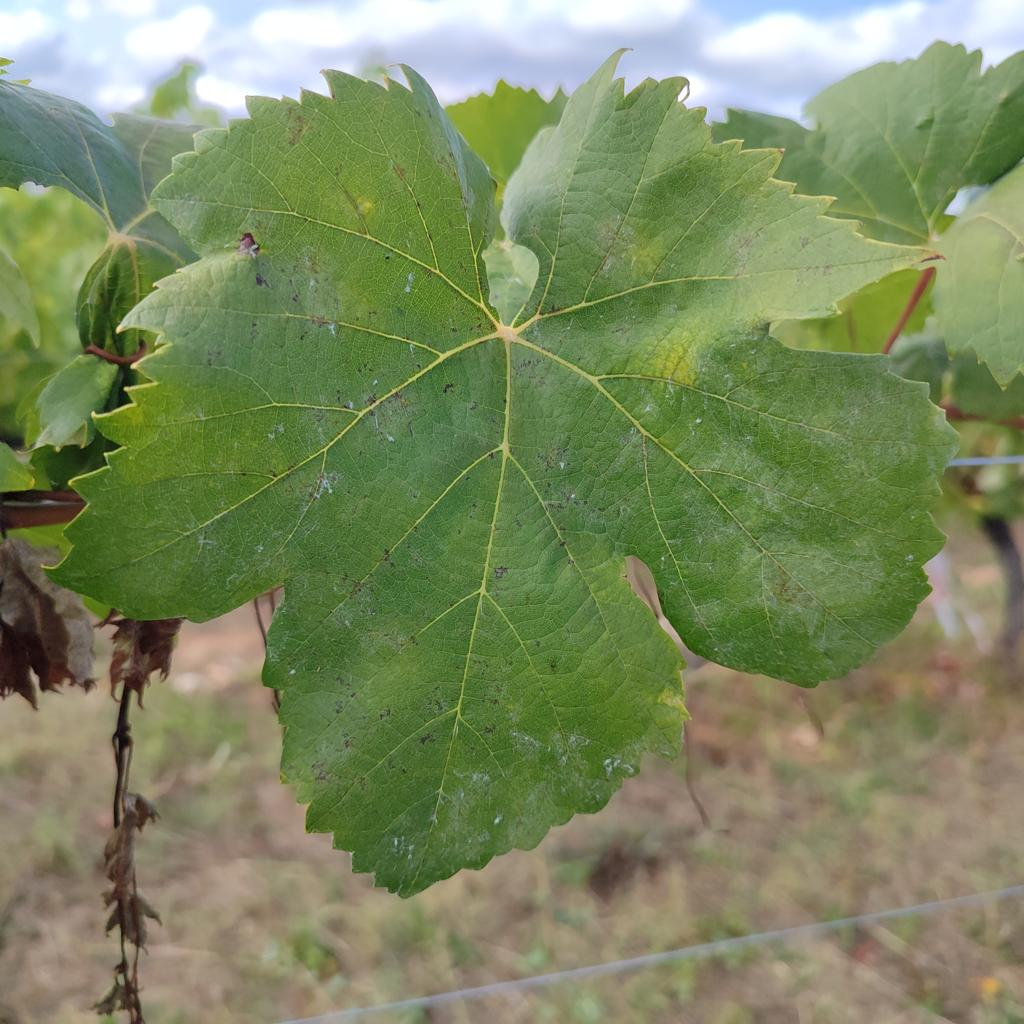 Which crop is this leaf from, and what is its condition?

grapevine, powdery mildew
